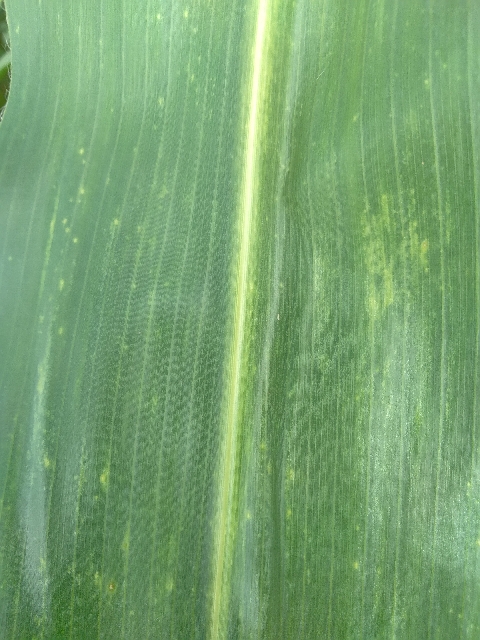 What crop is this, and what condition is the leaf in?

maize, maize lethal necrosis
